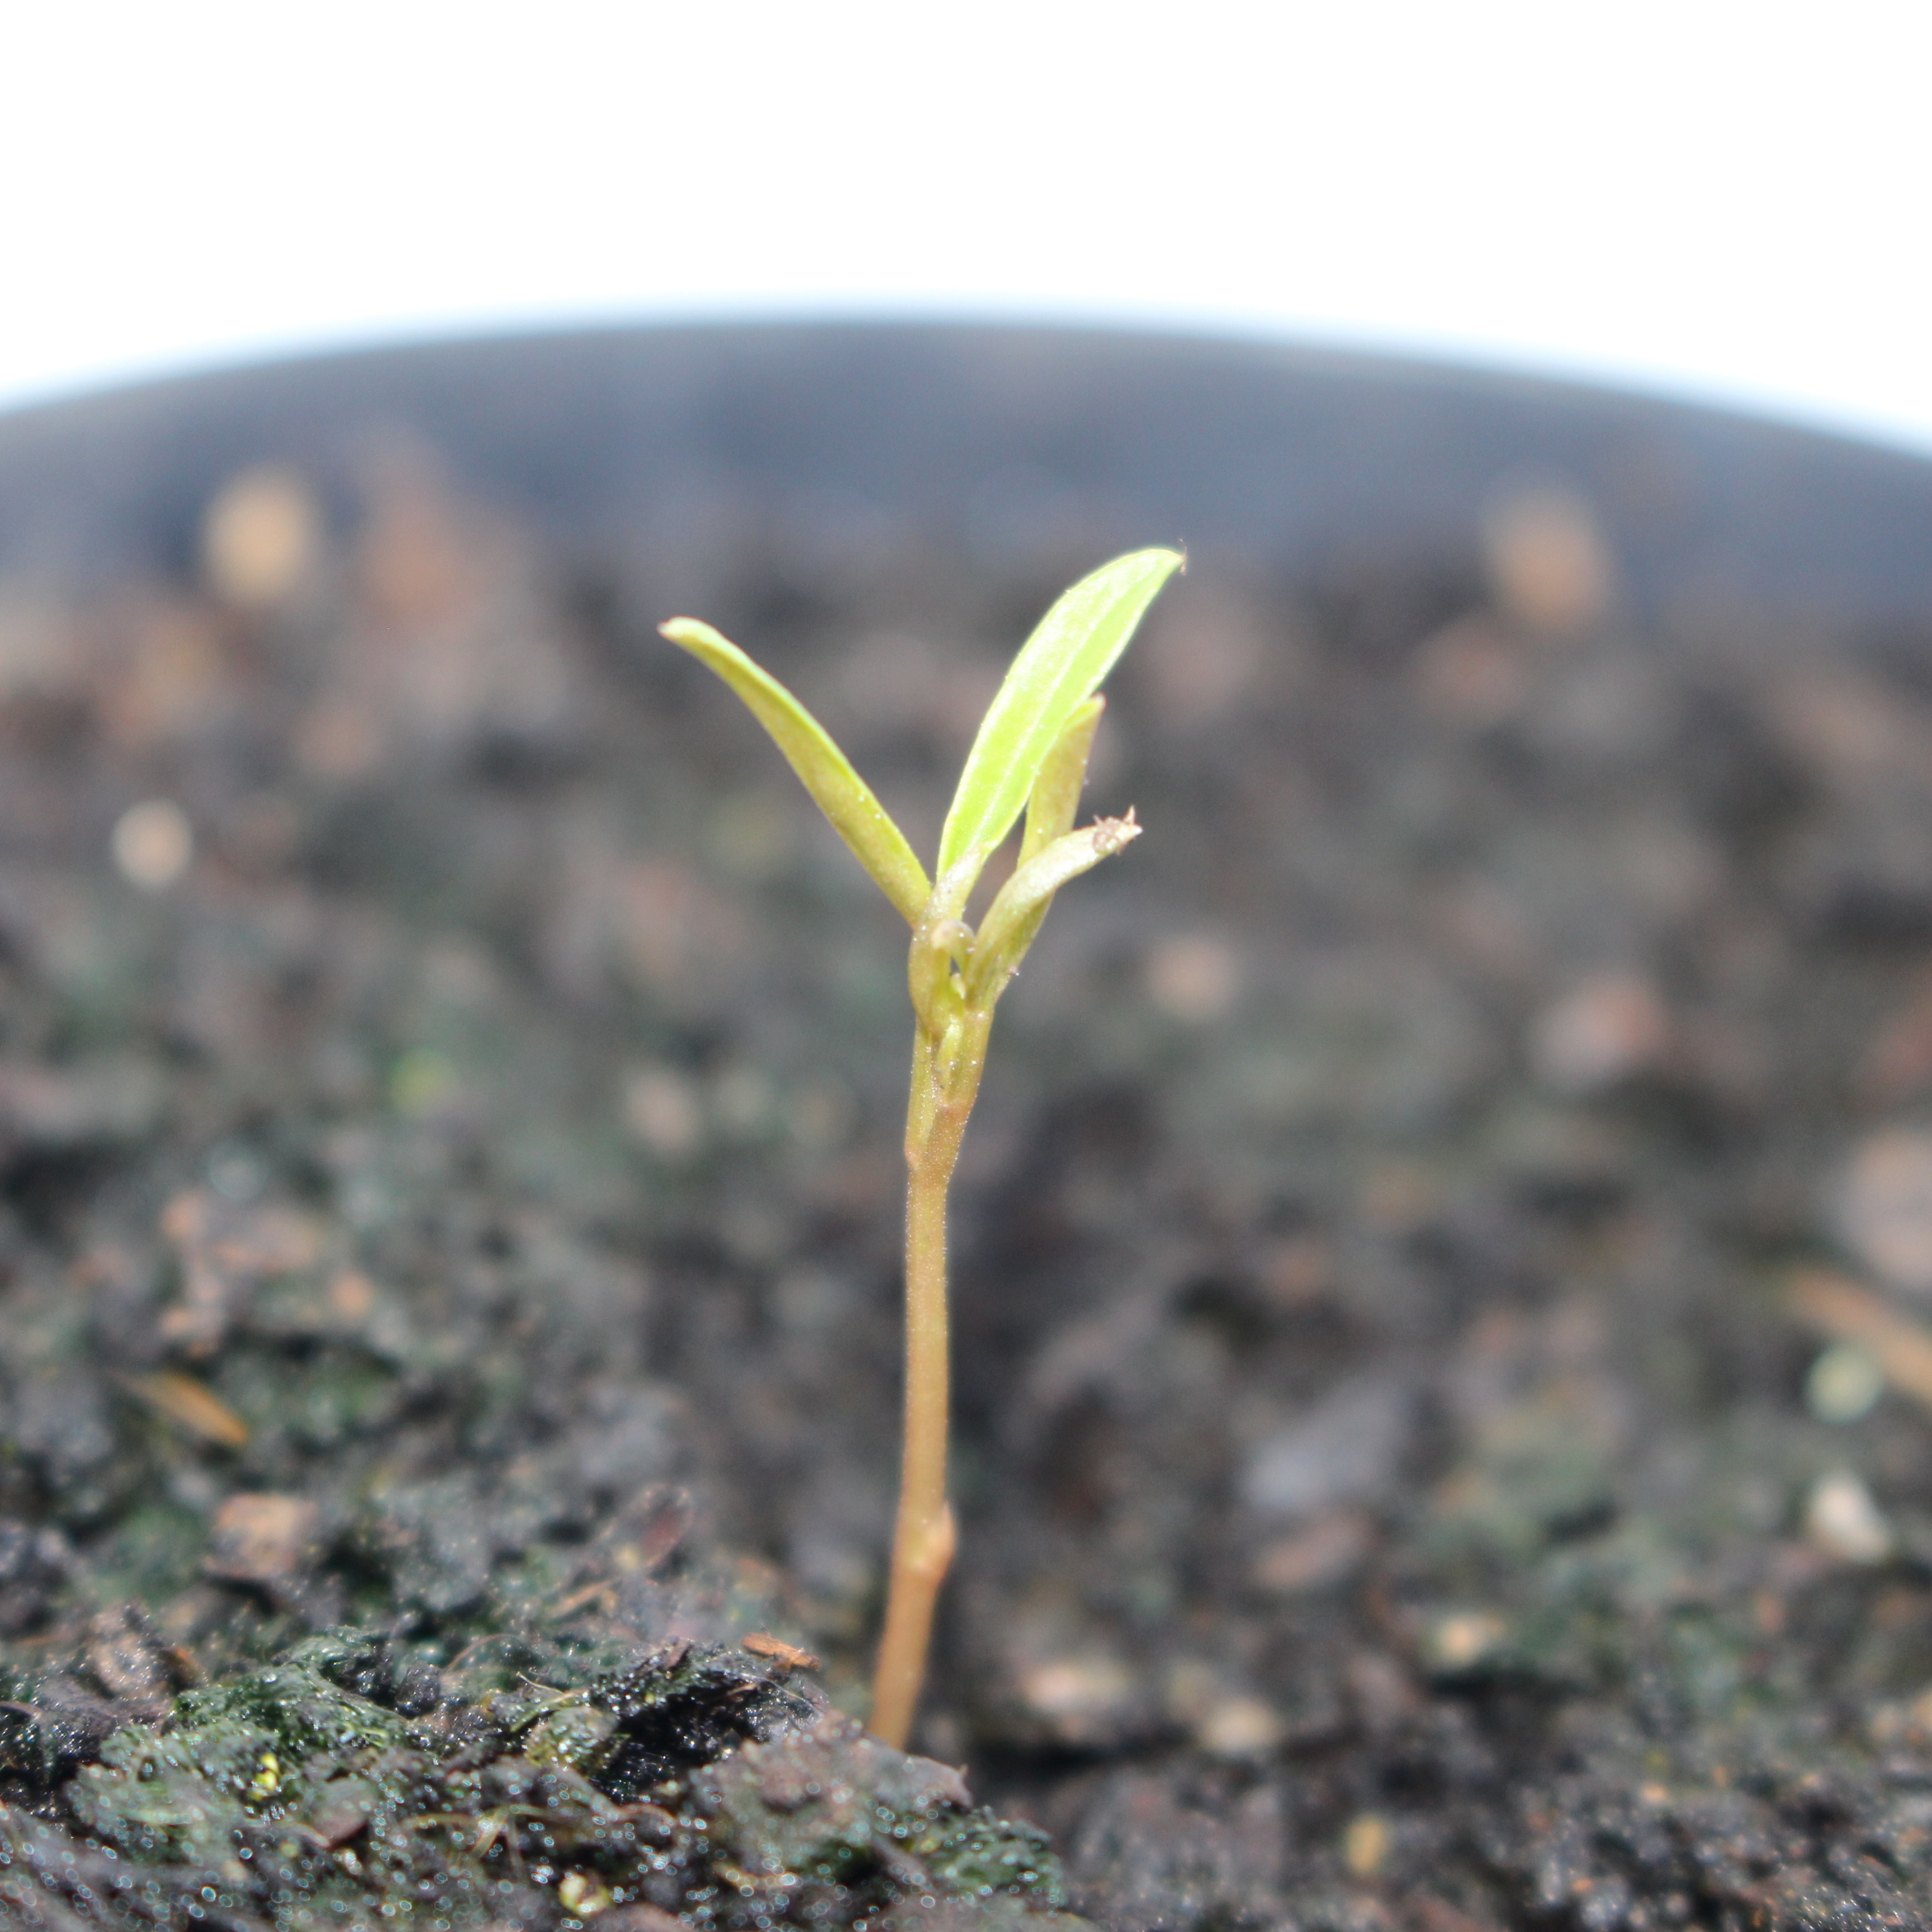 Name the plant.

Vicia sativa
